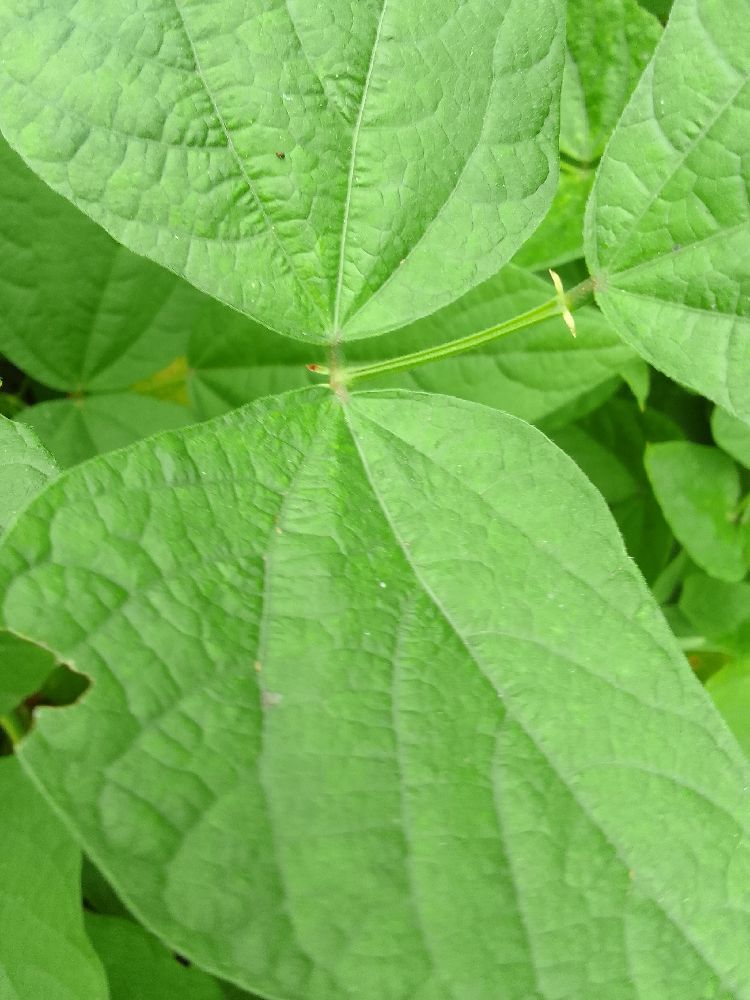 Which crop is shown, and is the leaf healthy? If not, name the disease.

common bean, healthy
